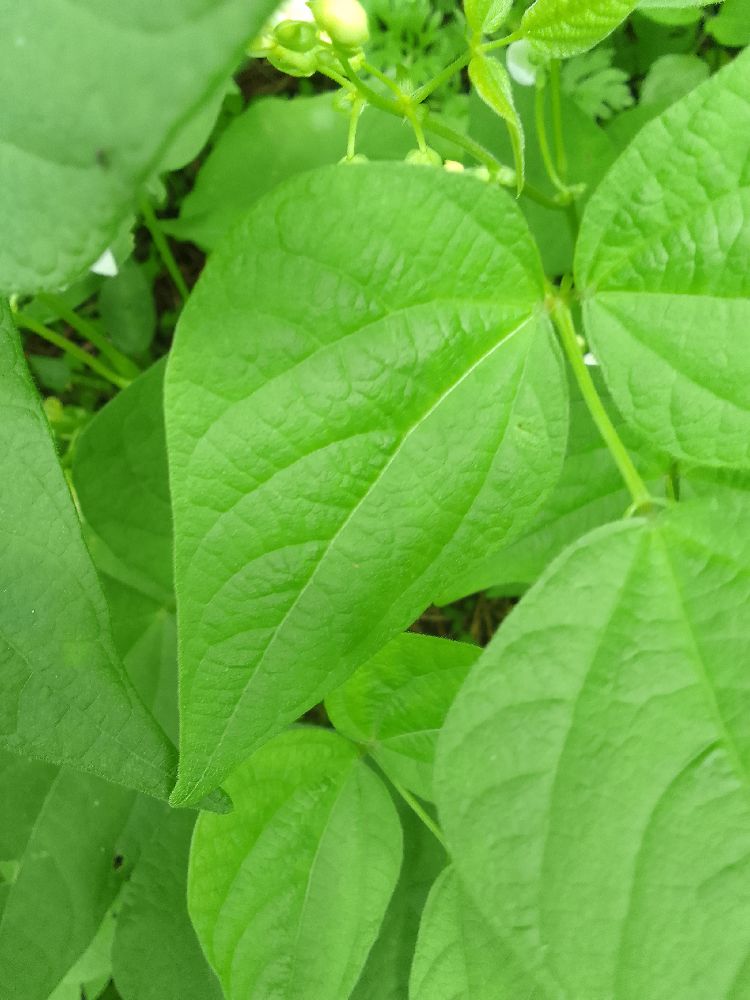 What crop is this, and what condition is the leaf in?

common bean, healthy
